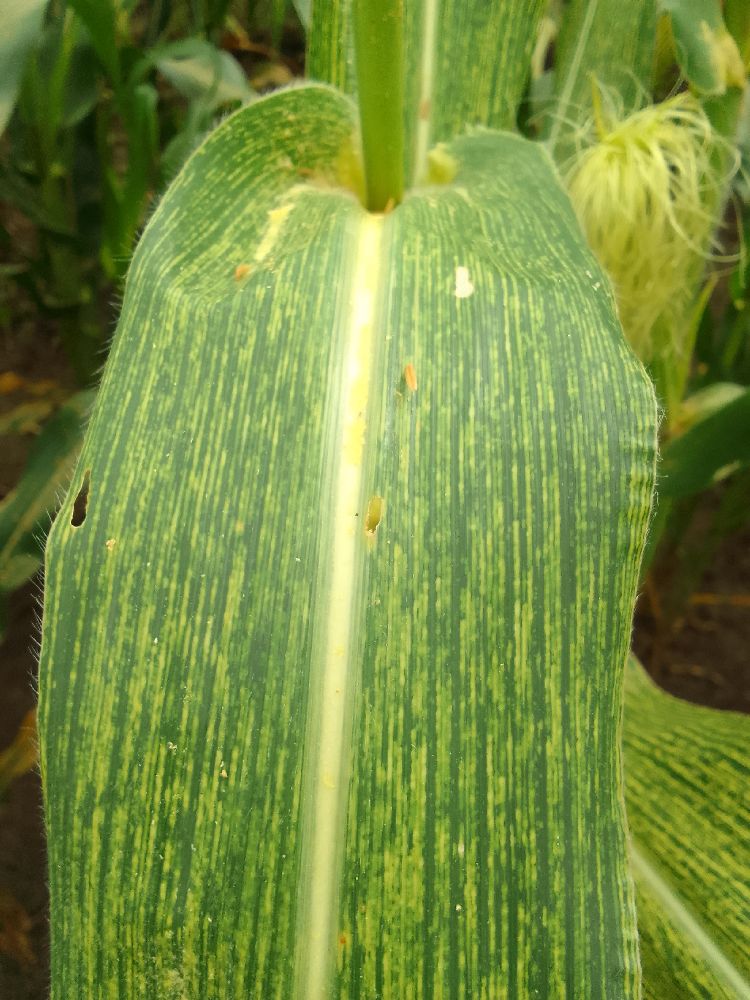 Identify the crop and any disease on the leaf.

maize, maize streak virus
